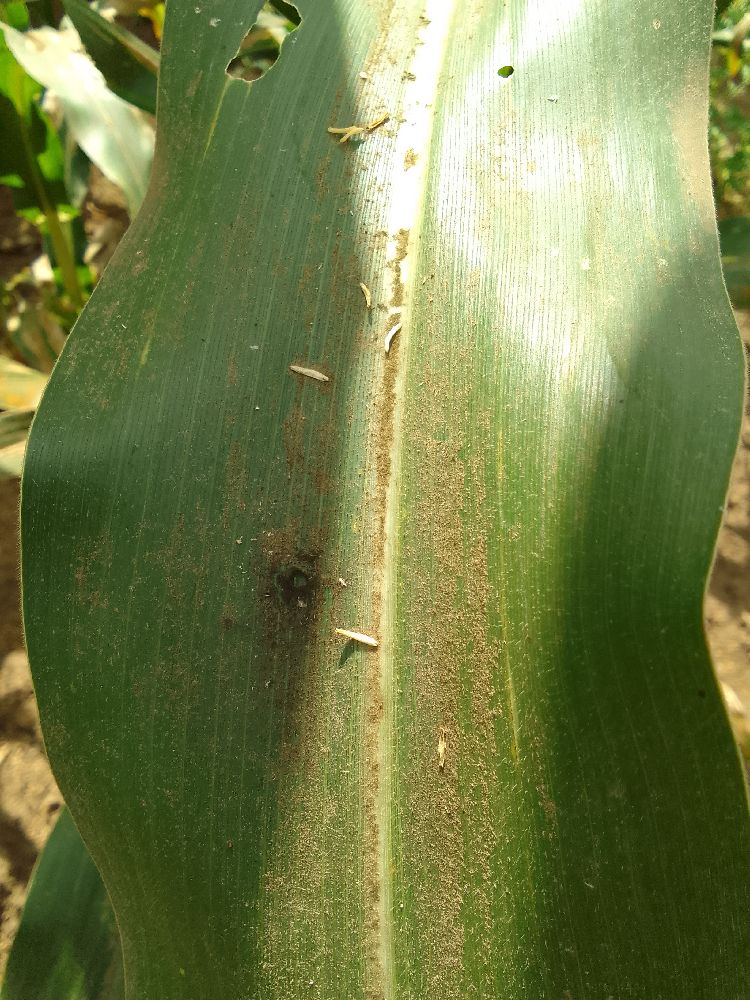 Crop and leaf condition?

maize, healthy
